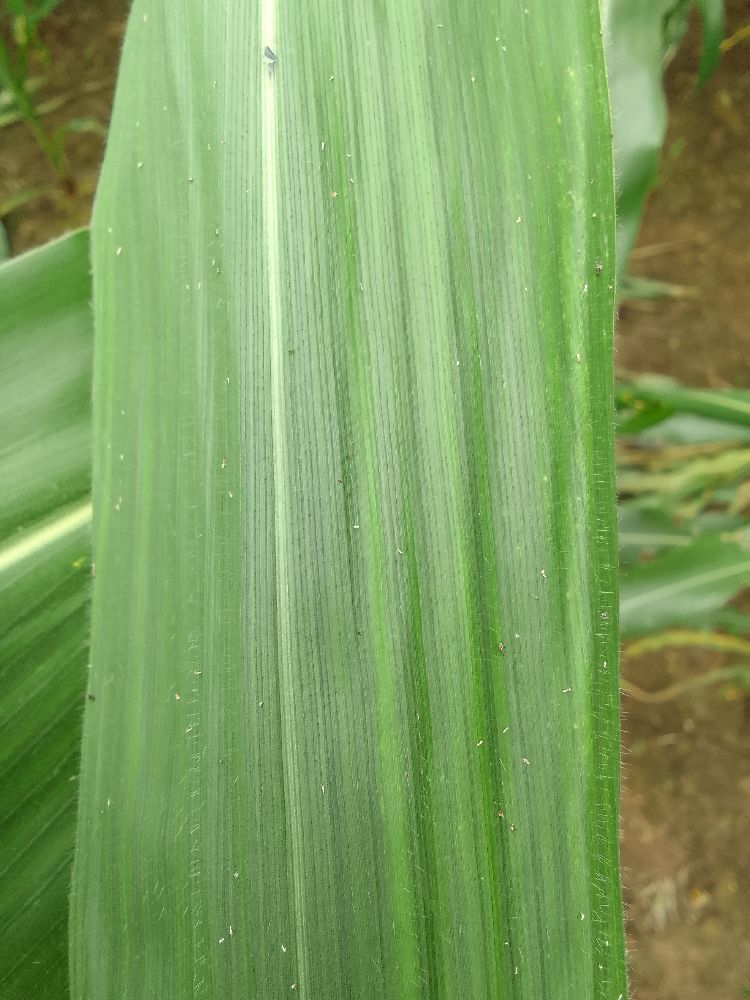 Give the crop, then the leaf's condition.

maize, healthy
